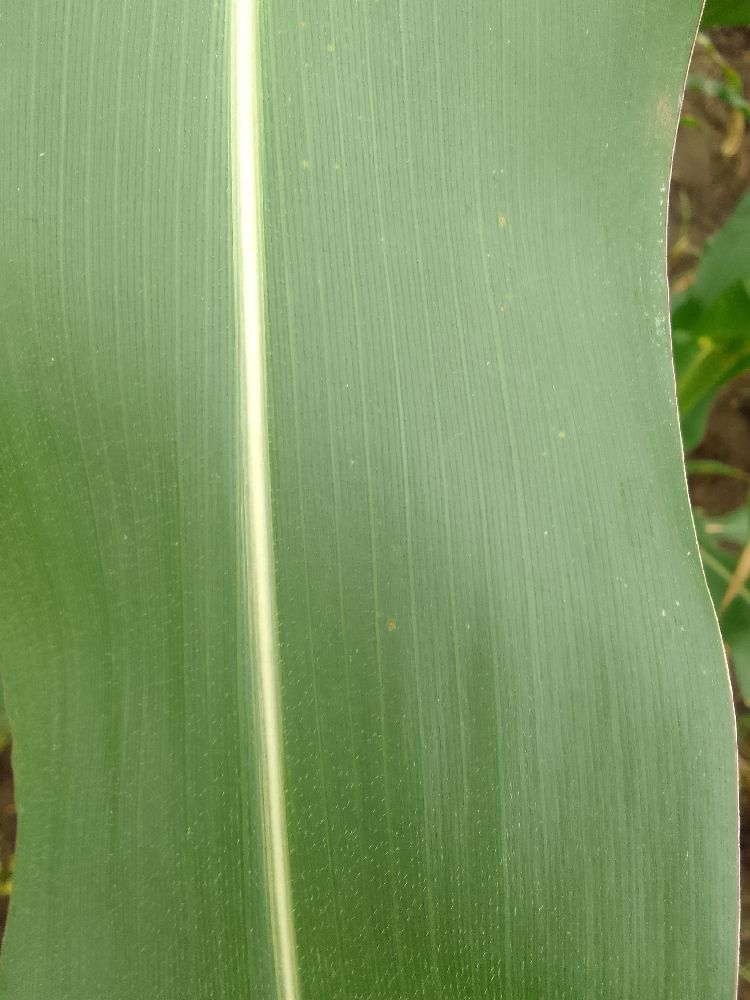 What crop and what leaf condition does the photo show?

maize, healthy
